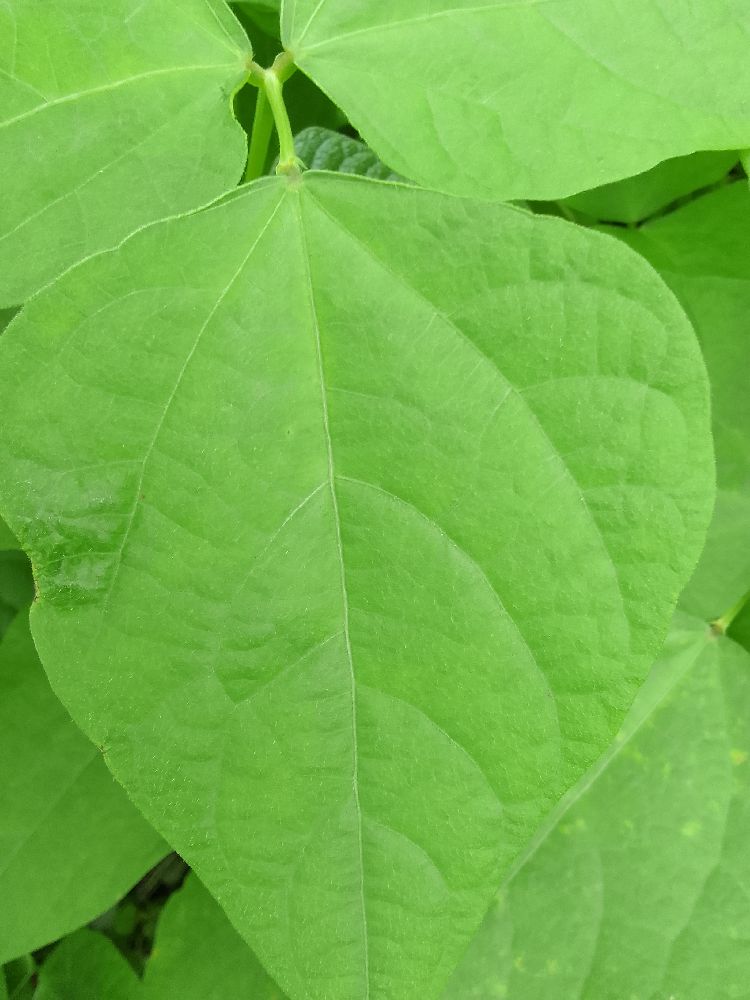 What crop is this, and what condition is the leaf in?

common bean, healthy
